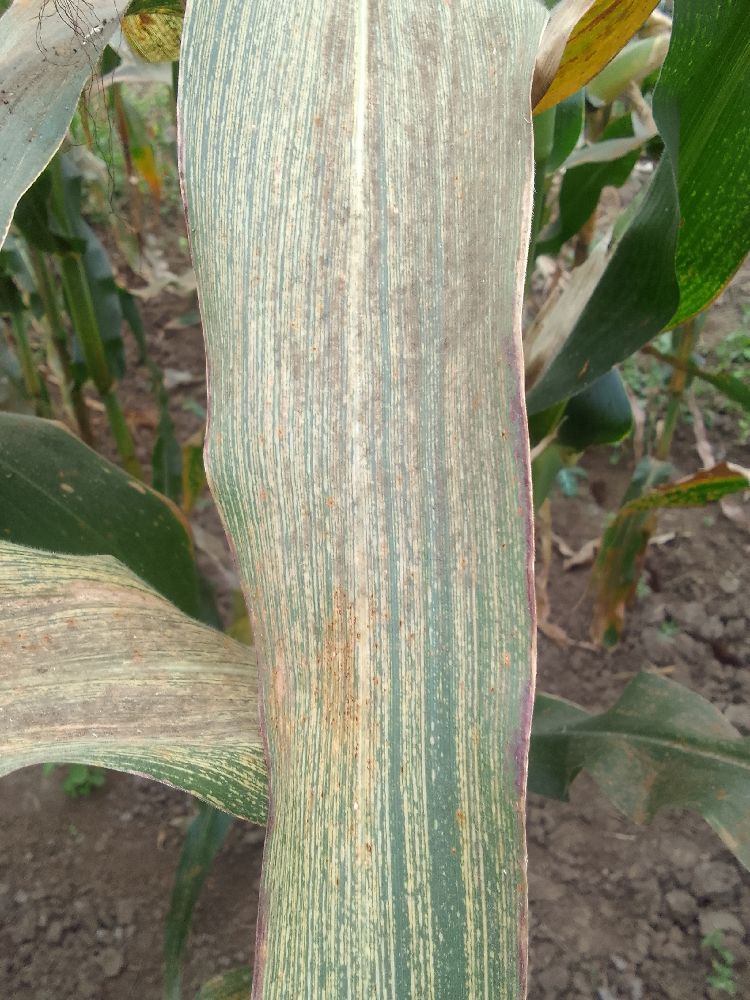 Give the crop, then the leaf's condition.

maize, maize streak virus
